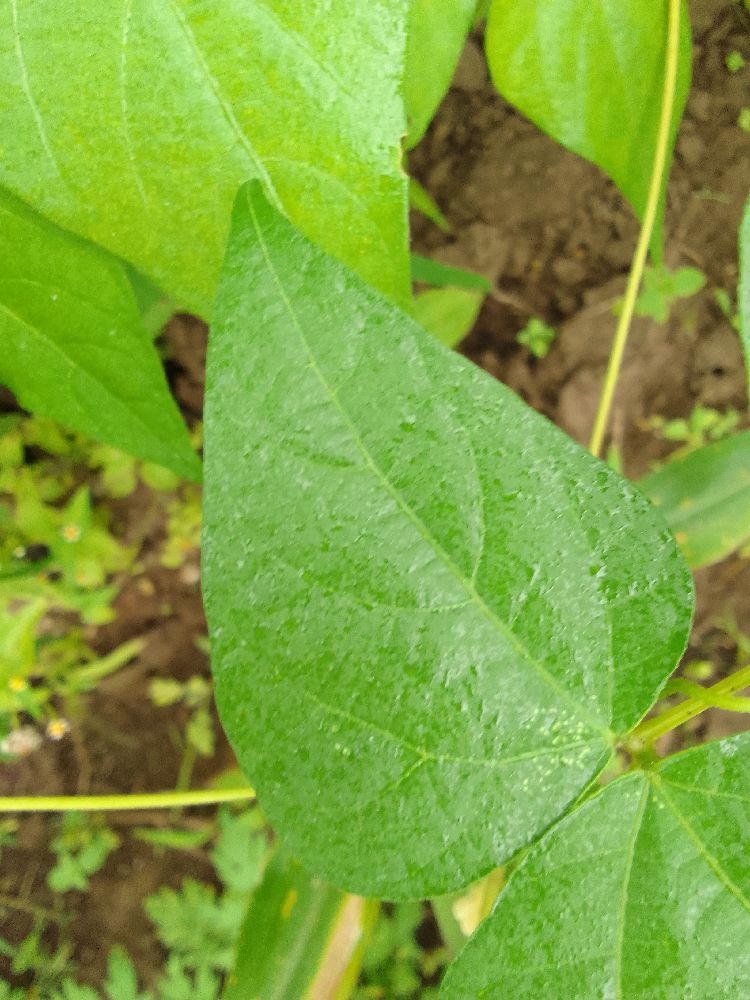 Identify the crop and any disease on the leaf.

common bean, healthy
